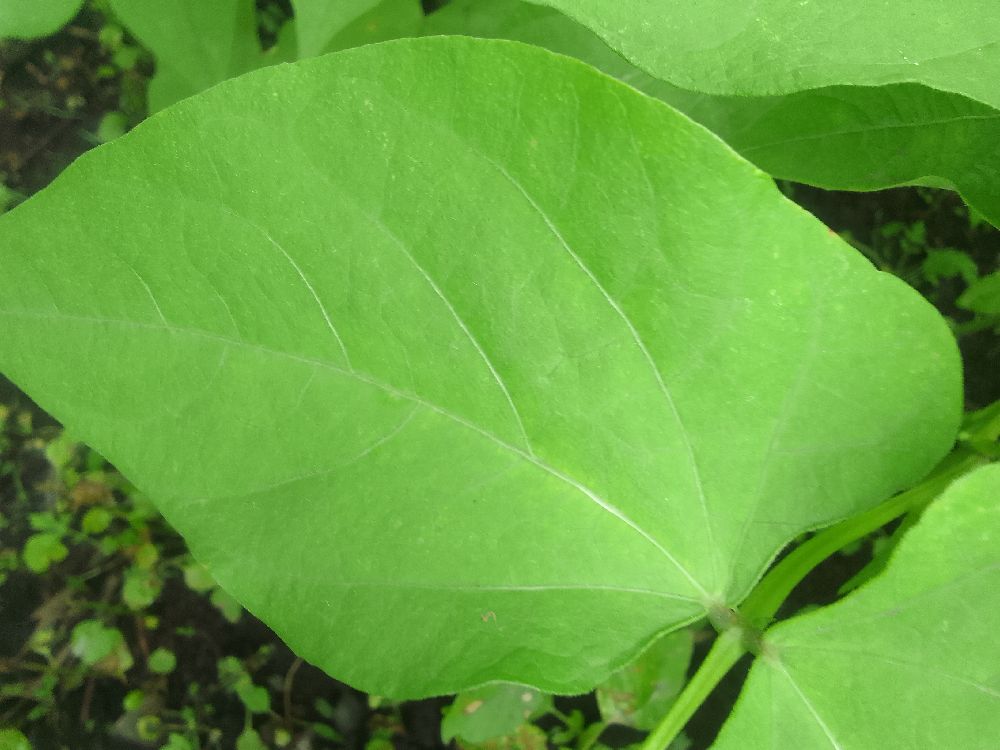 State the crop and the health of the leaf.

common bean, healthy
